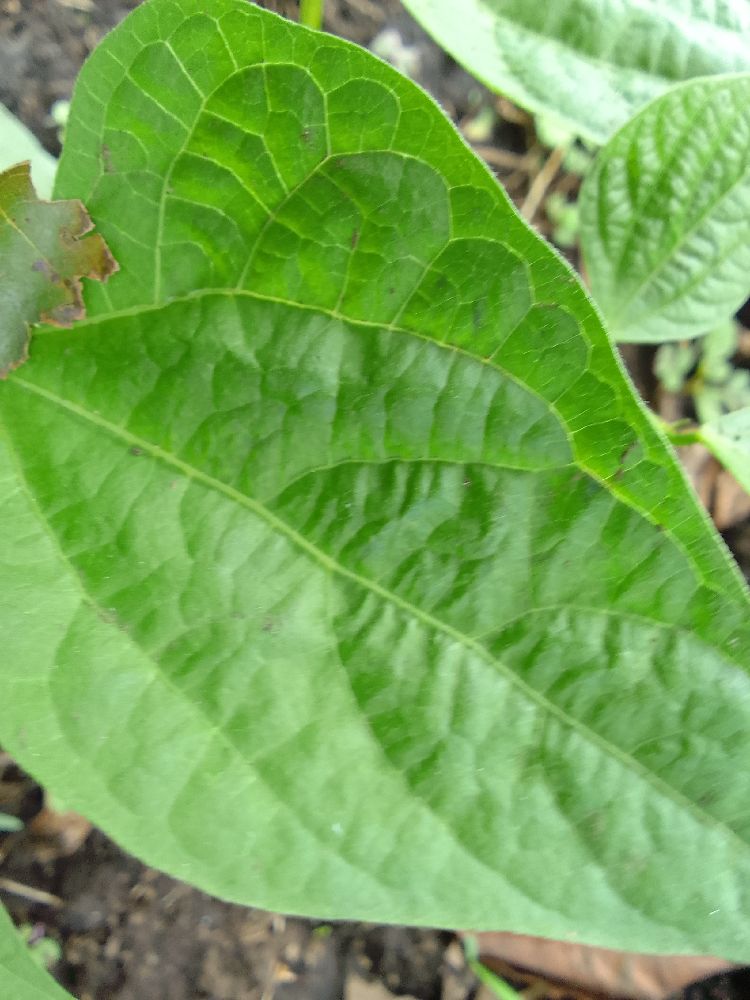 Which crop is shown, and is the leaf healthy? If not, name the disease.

common bean, healthy
